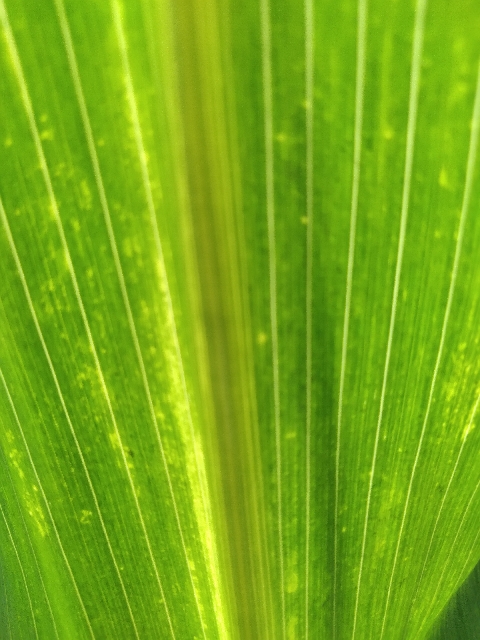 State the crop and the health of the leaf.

maize, maize lethal necrosis
